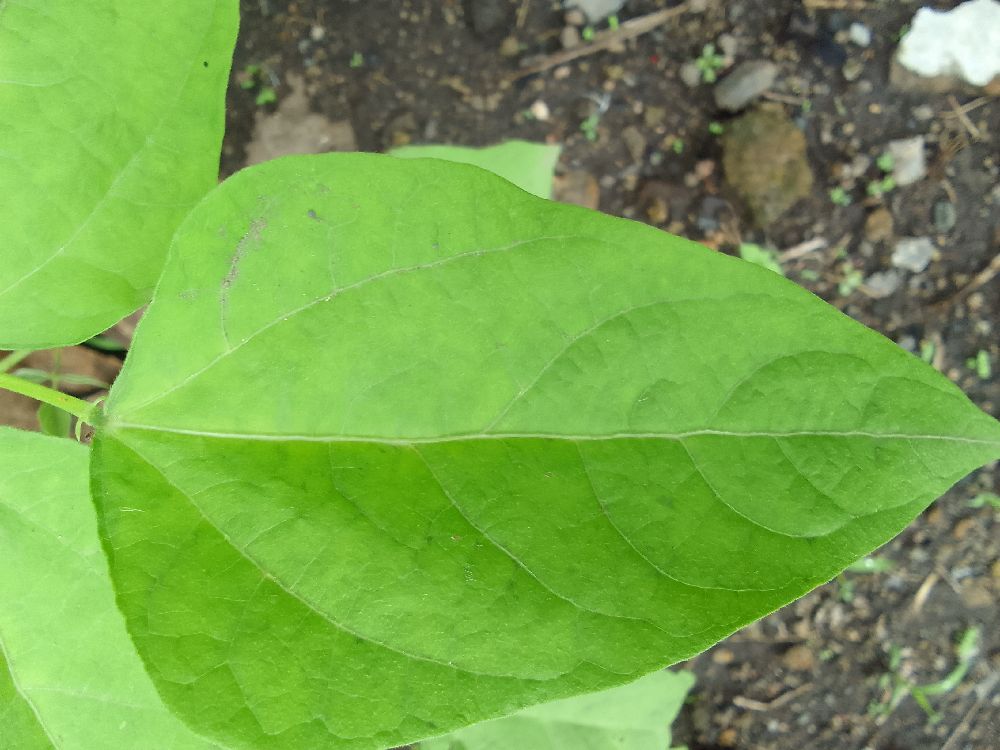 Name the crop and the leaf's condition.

common bean, healthy
